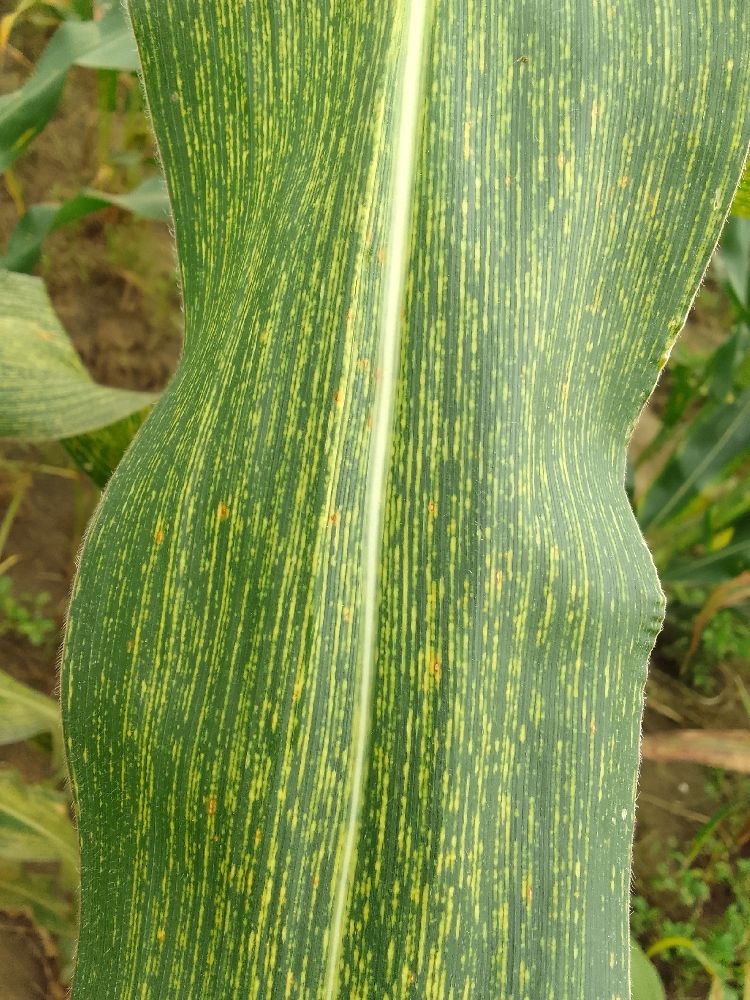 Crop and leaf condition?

maize, maize streak virus
